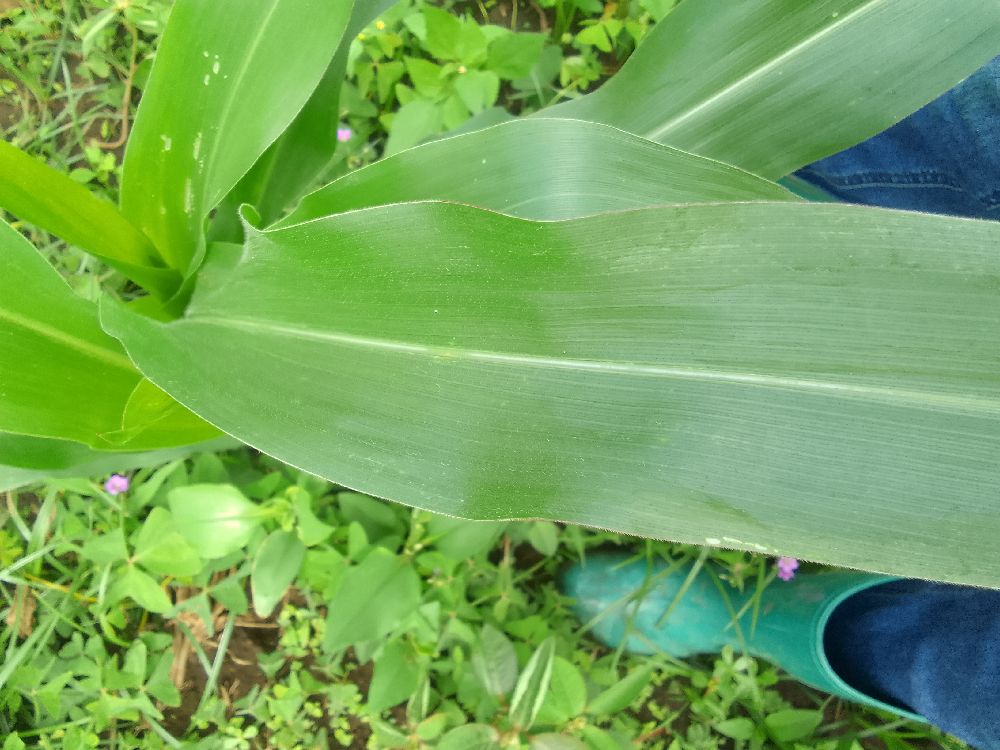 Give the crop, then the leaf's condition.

maize, healthy
